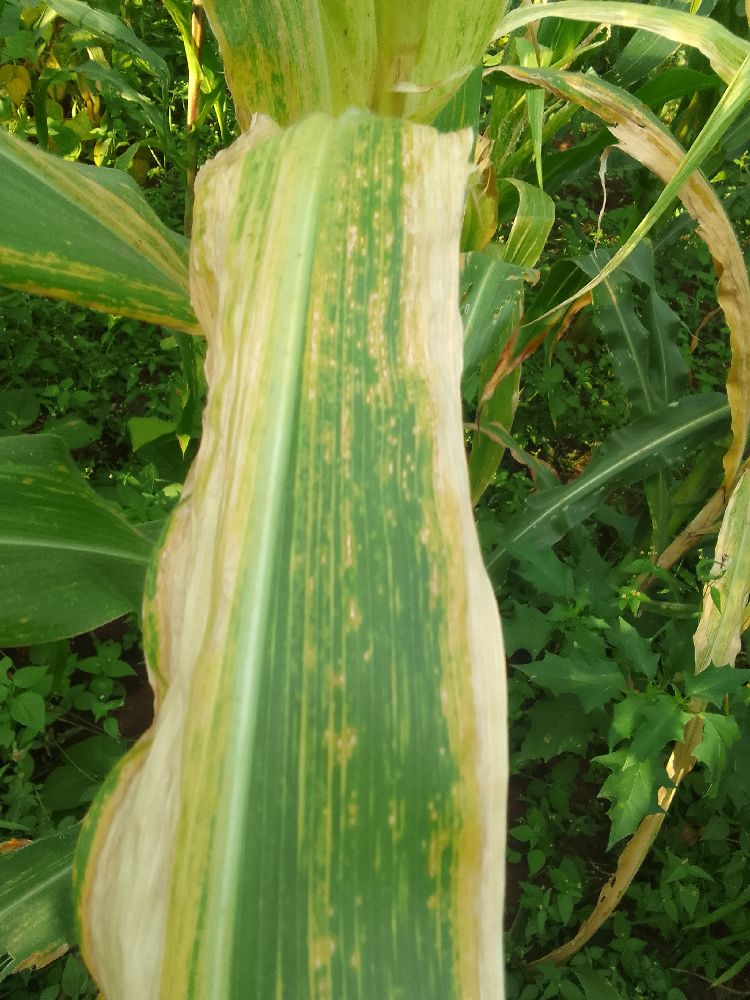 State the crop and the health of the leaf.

maize, maize lethal necrosis
